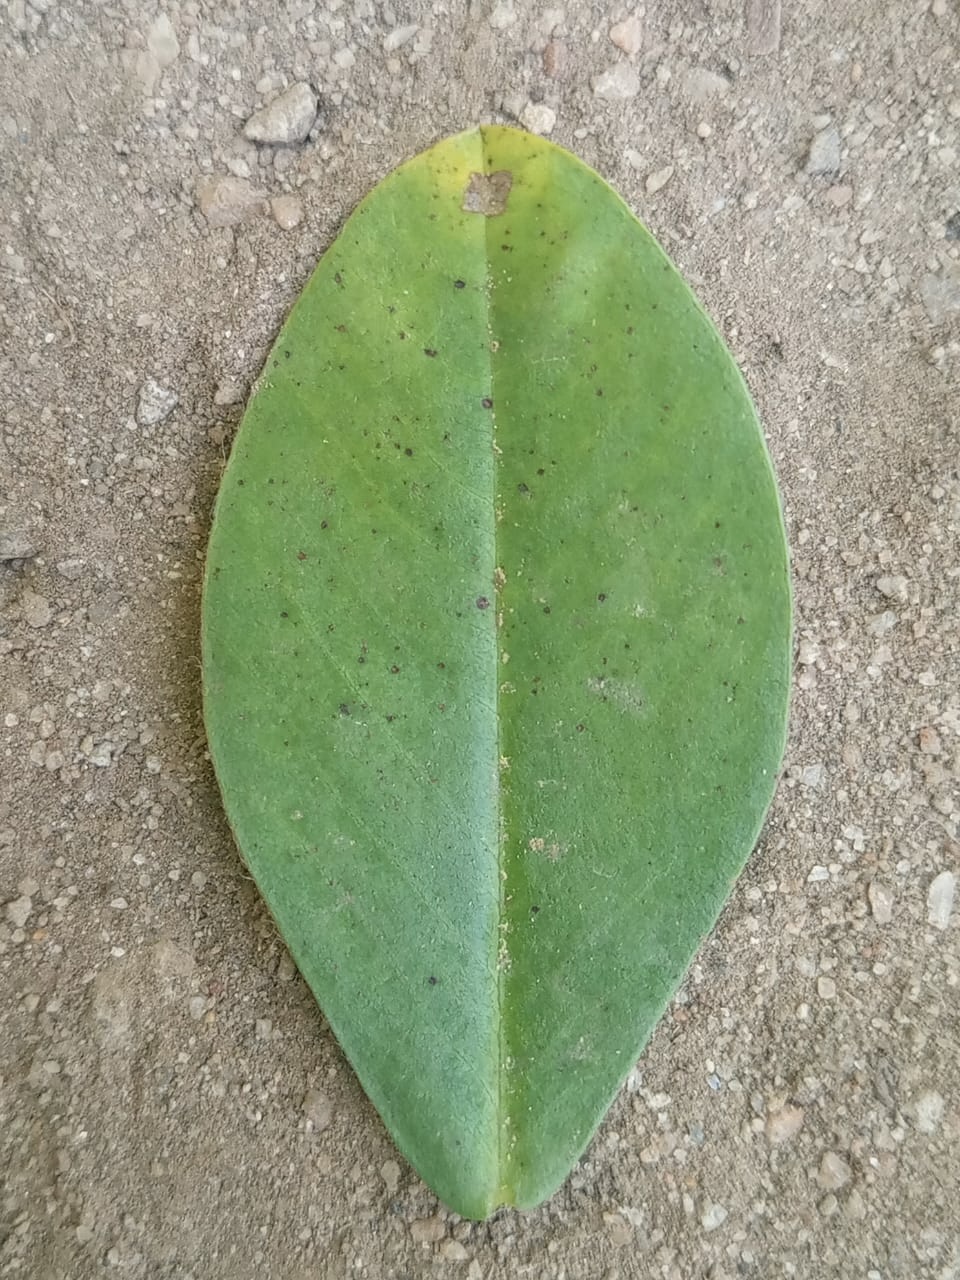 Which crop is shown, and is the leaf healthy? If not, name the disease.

peanut, phoma arachidicola
